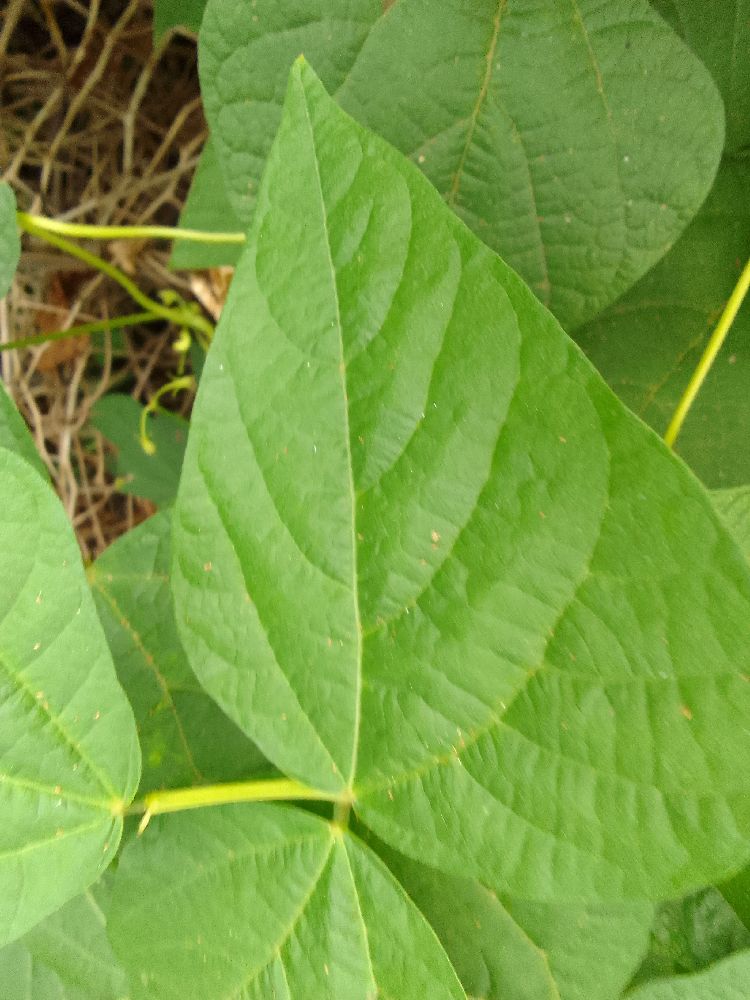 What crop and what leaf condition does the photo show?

common bean, healthy
